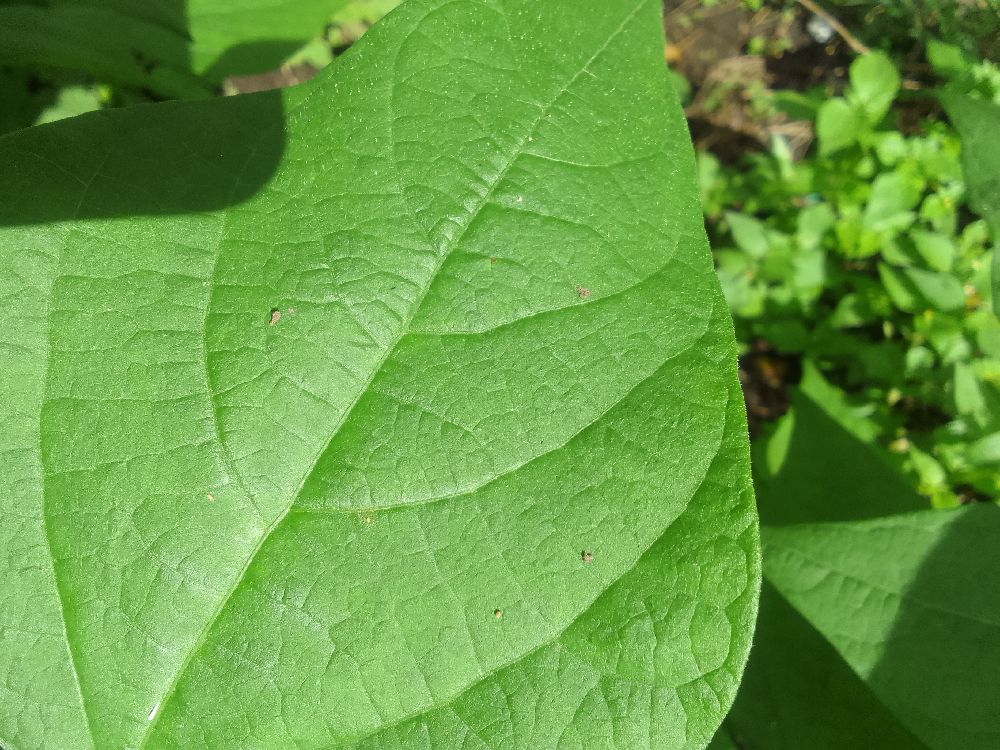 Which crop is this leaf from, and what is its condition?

common bean, healthy
